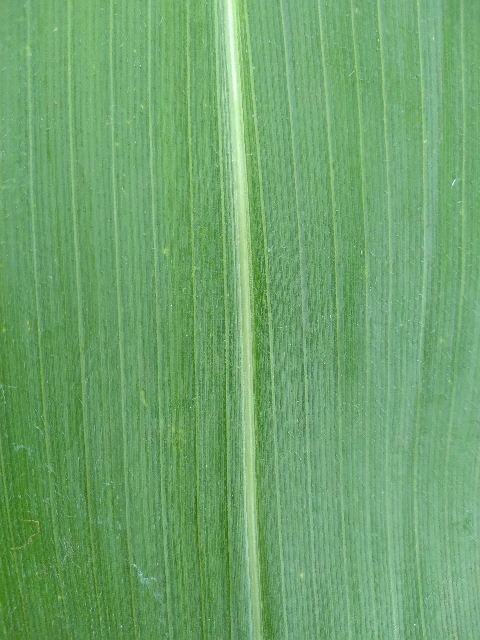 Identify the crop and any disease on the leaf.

maize, healthy
